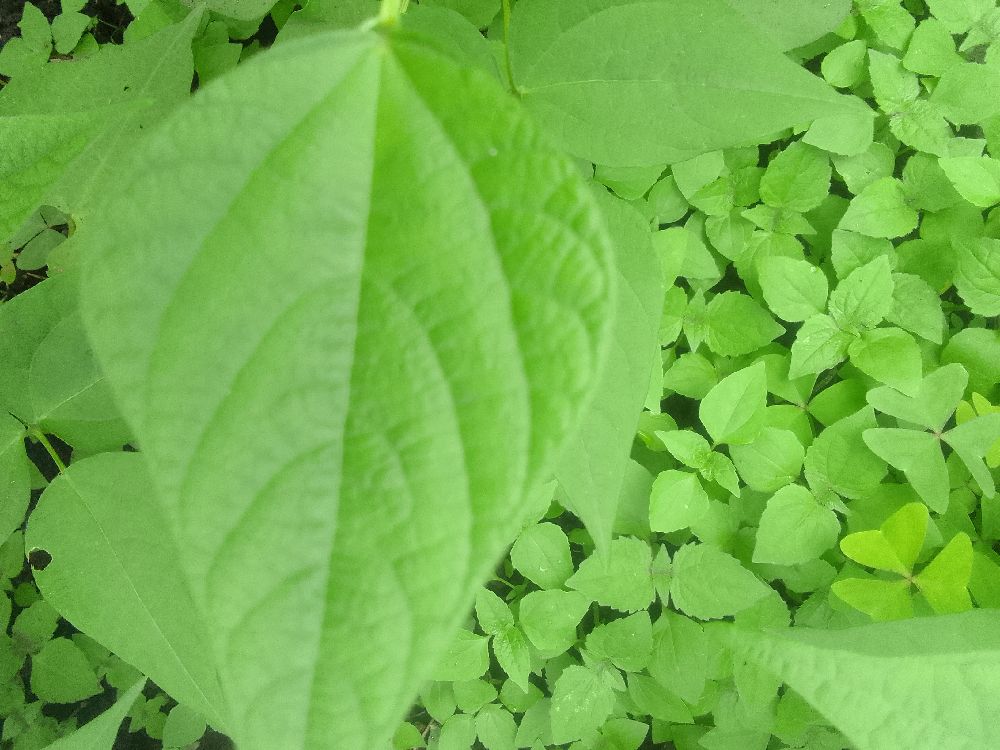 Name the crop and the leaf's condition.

common bean, healthy
